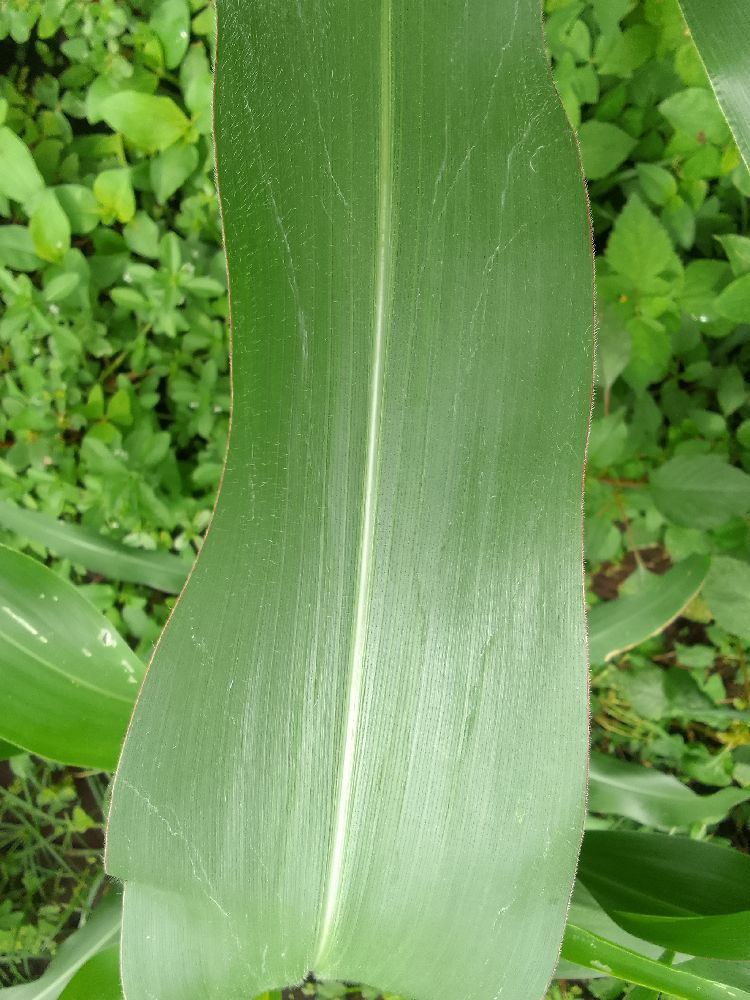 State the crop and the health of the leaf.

maize, healthy
